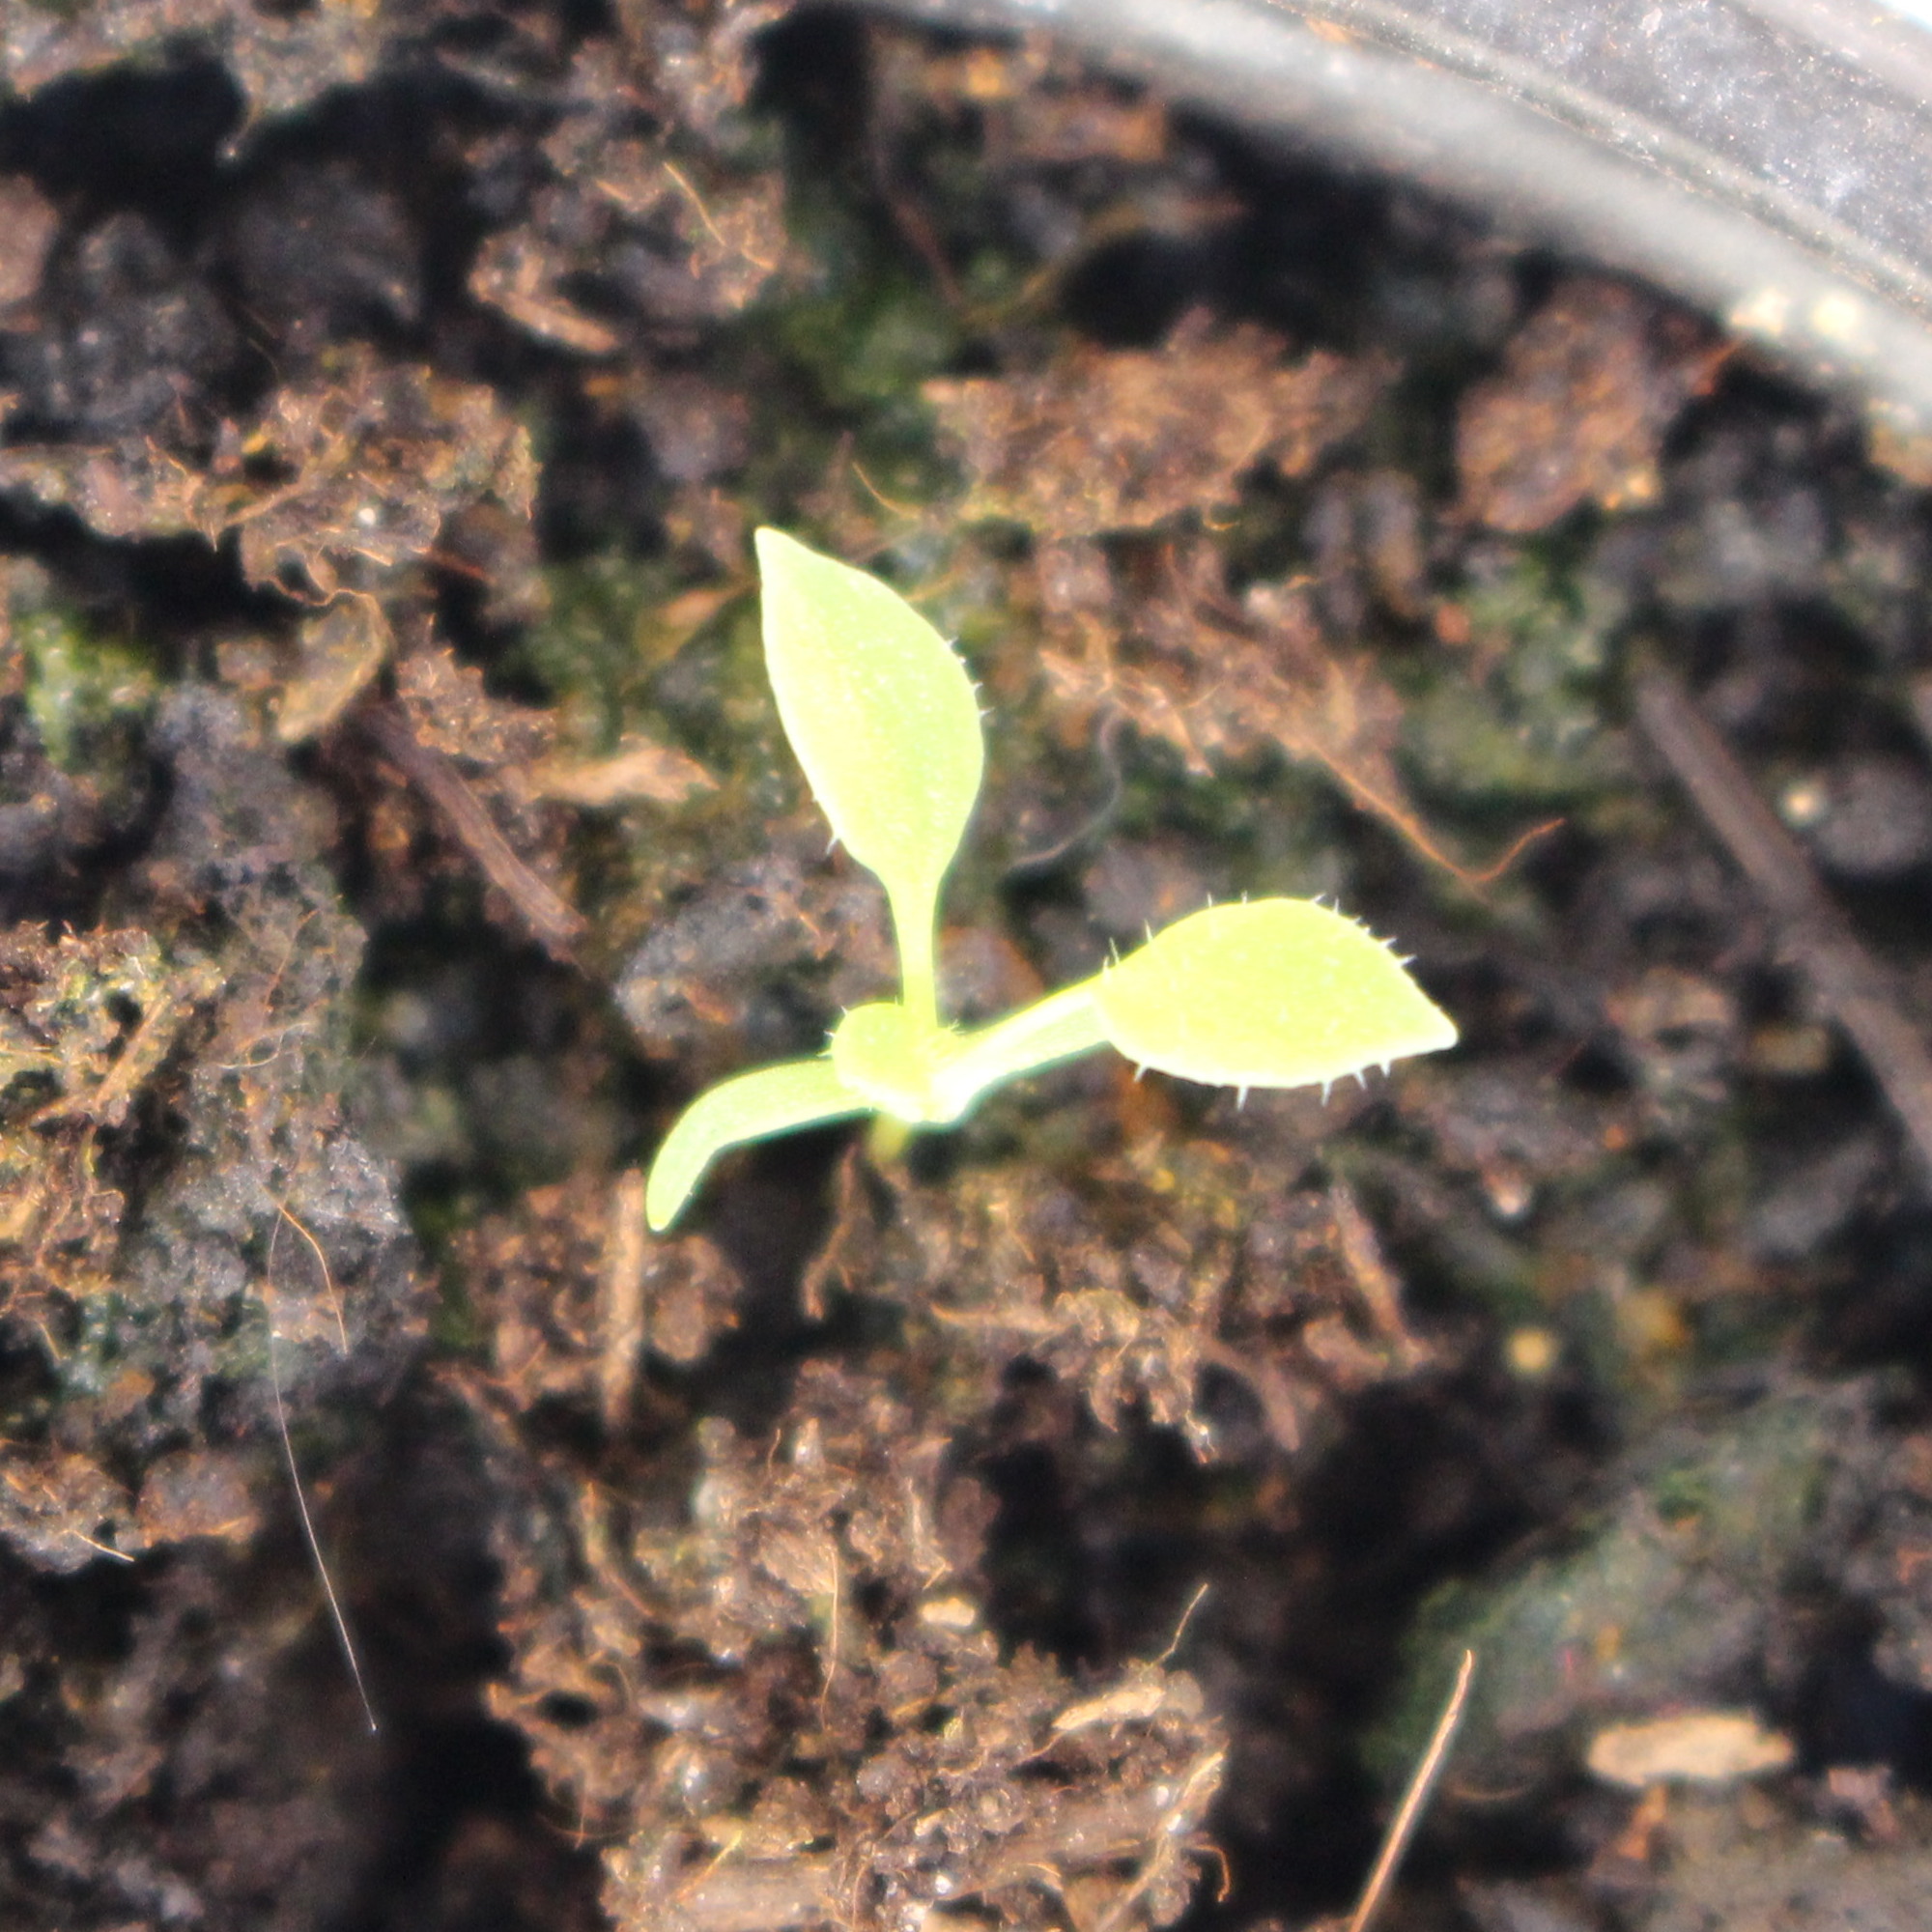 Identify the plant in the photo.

Papaver rhoeas
